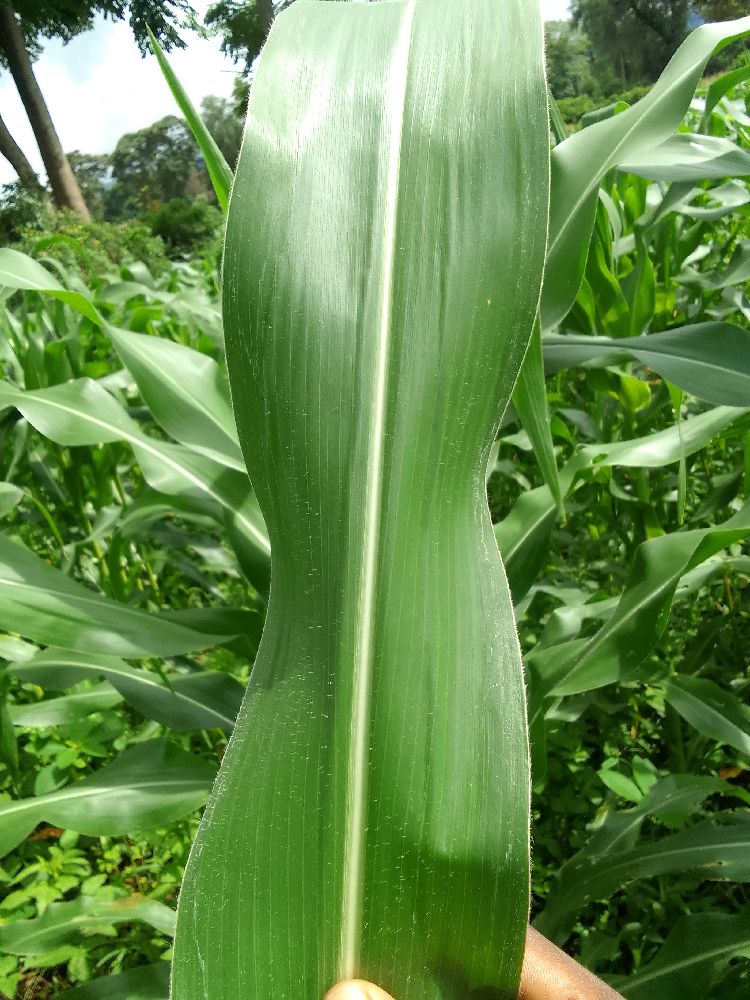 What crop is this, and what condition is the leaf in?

maize, healthy
